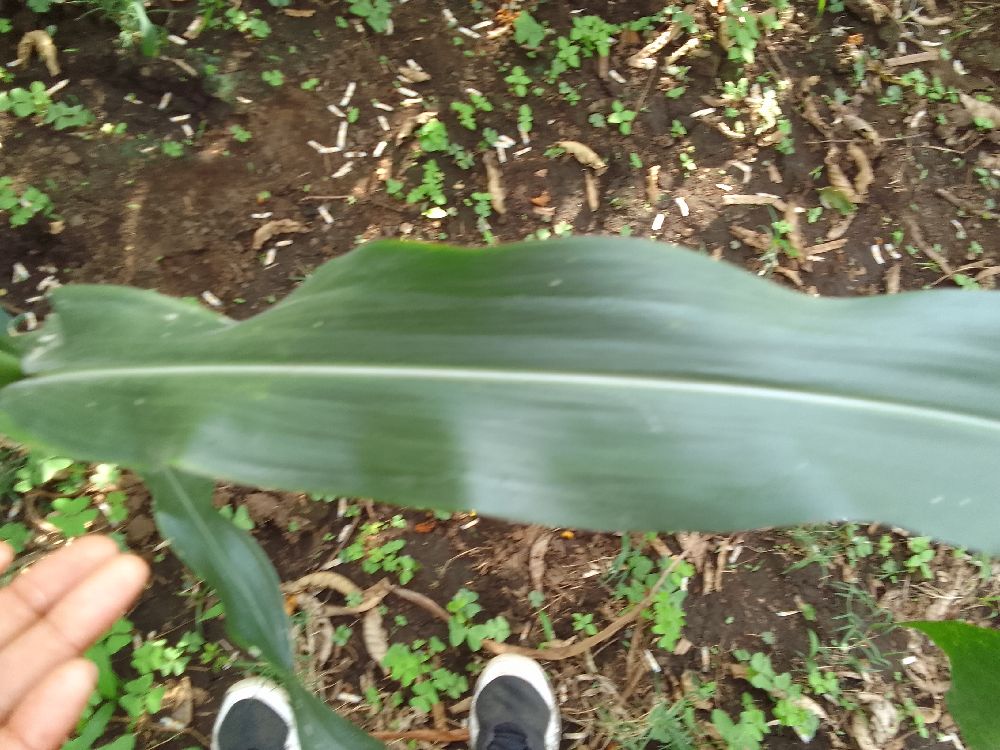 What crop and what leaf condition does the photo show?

maize, healthy
